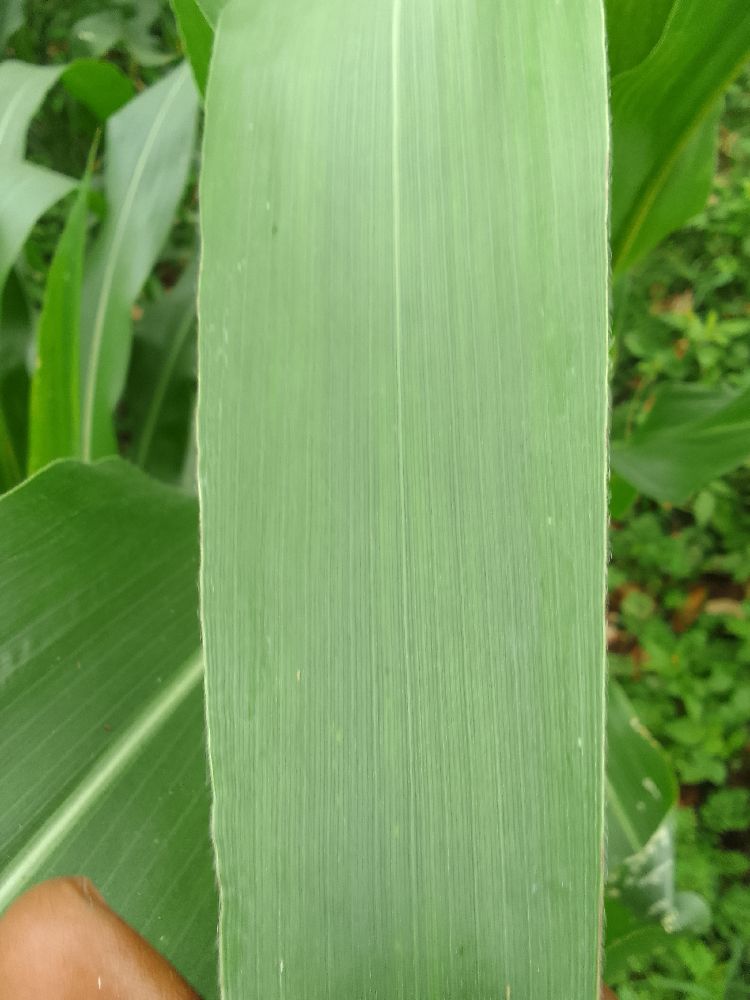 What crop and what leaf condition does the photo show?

maize, healthy
